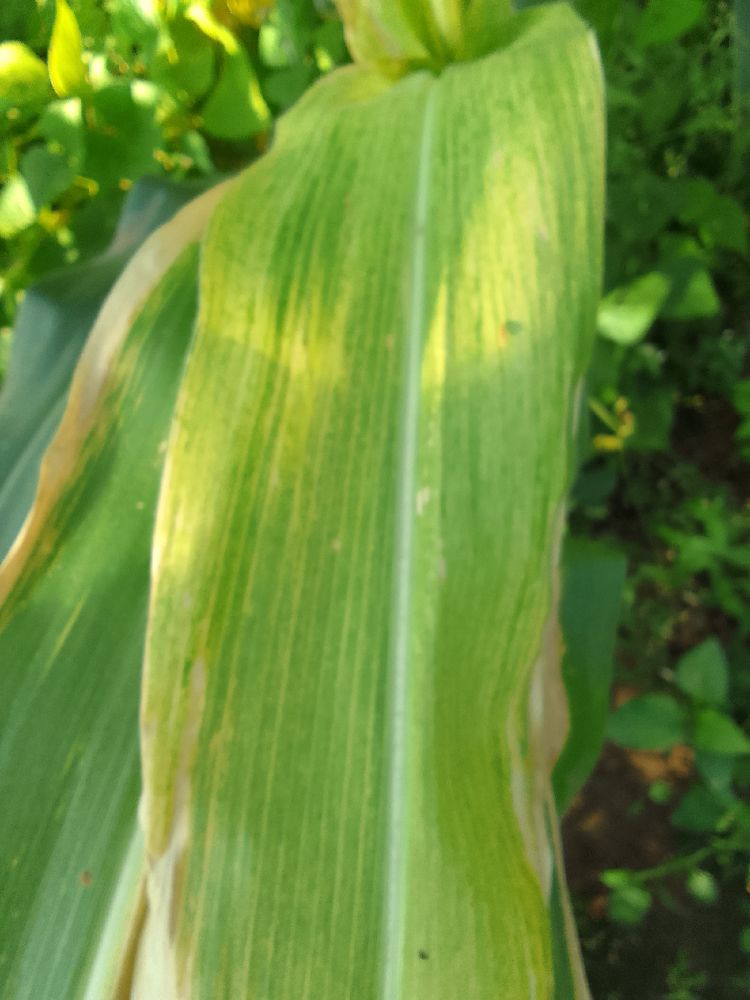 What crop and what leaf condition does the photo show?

maize, maize lethal necrosis
